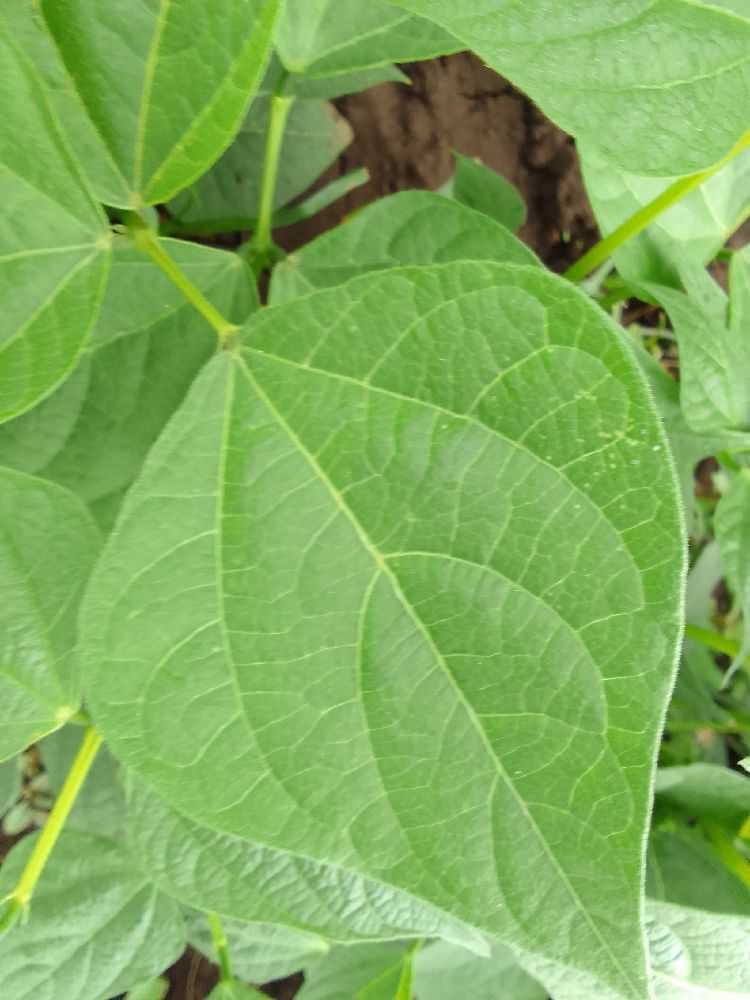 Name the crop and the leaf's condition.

common bean, healthy
